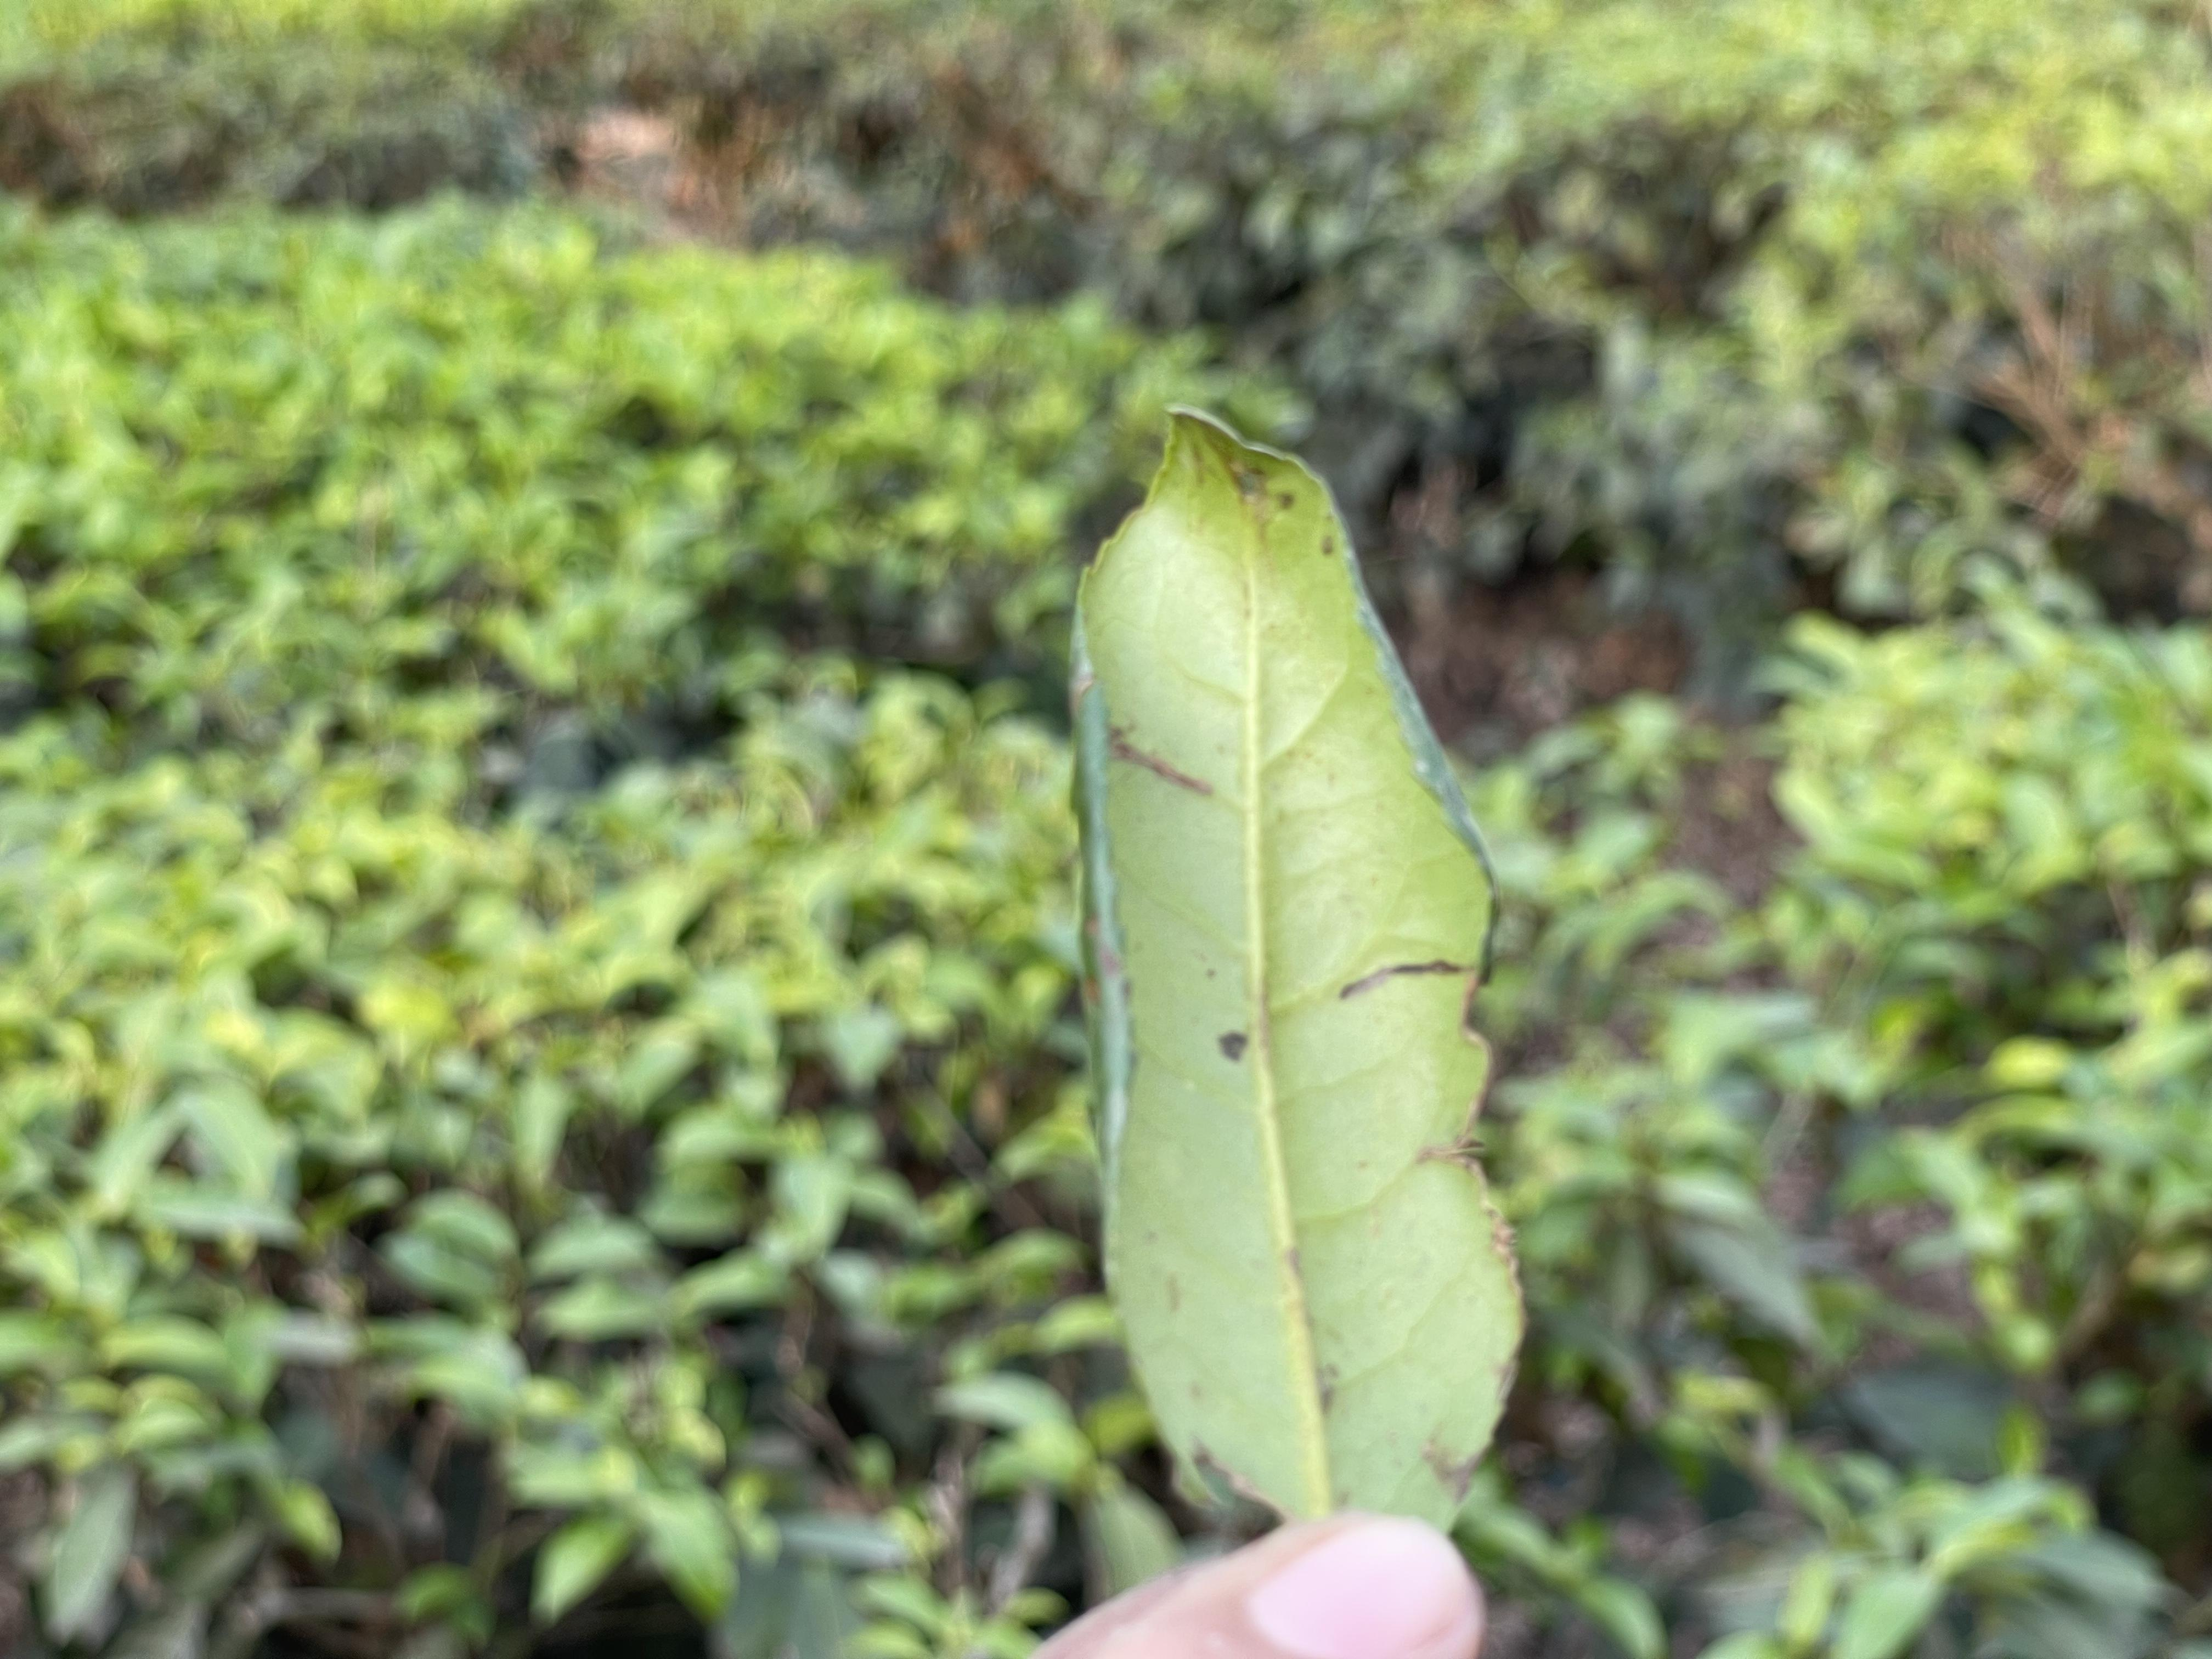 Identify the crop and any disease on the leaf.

tea, helopeltis
